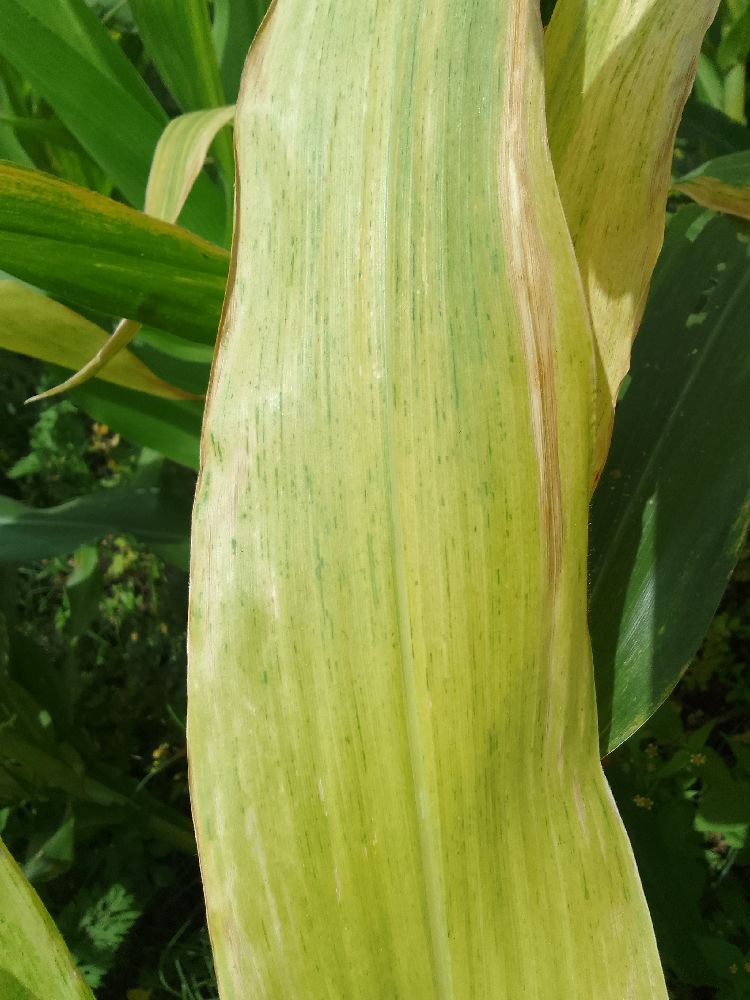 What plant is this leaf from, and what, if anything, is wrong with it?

maize, maize lethal necrosis
